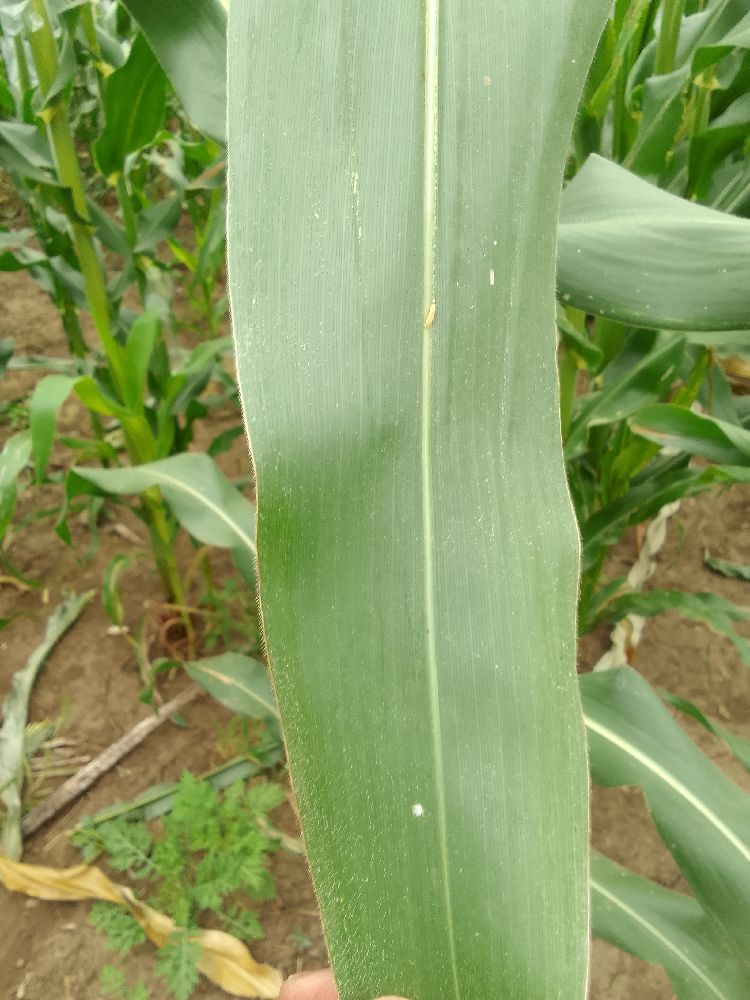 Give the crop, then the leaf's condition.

maize, healthy
